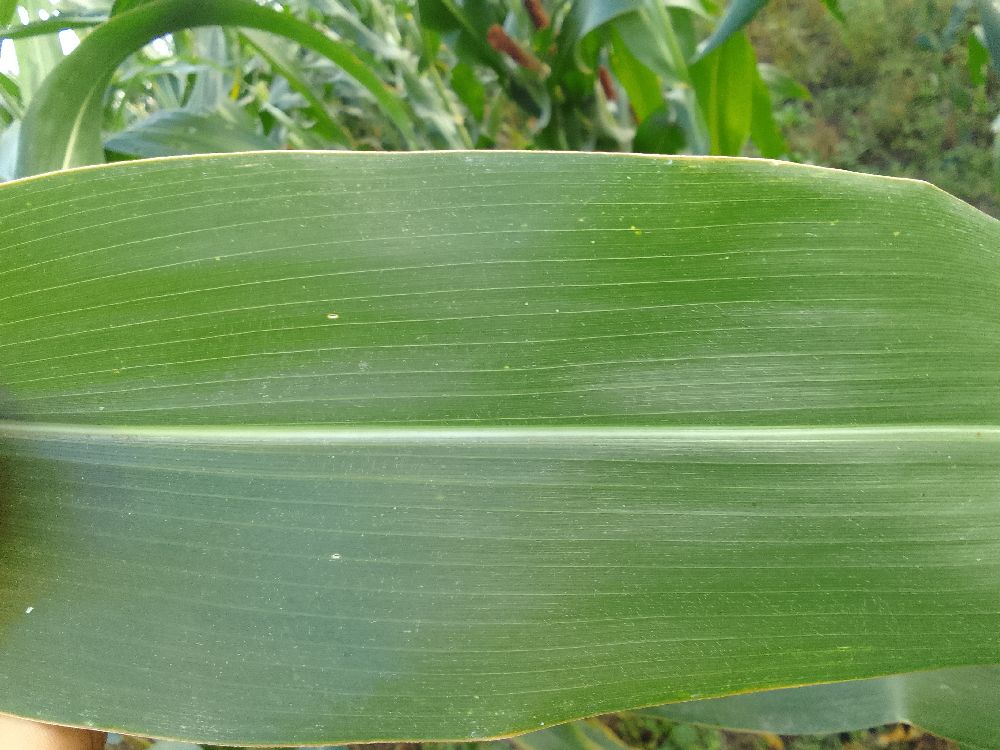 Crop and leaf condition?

maize, healthy
